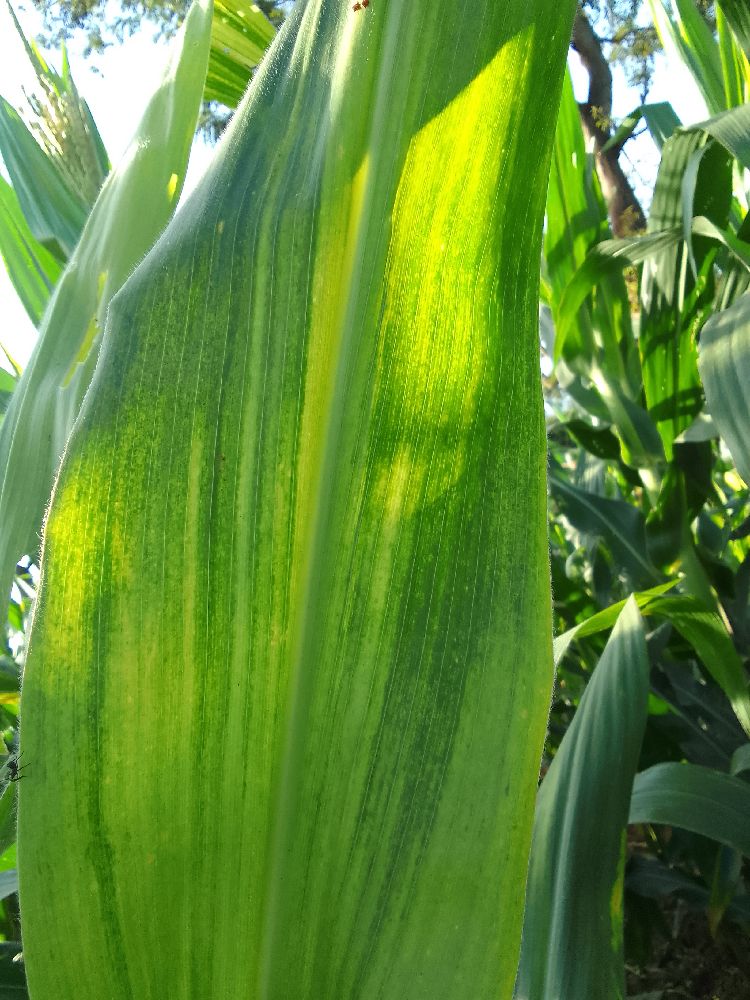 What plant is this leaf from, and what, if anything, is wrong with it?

maize, maize lethal necrosis
